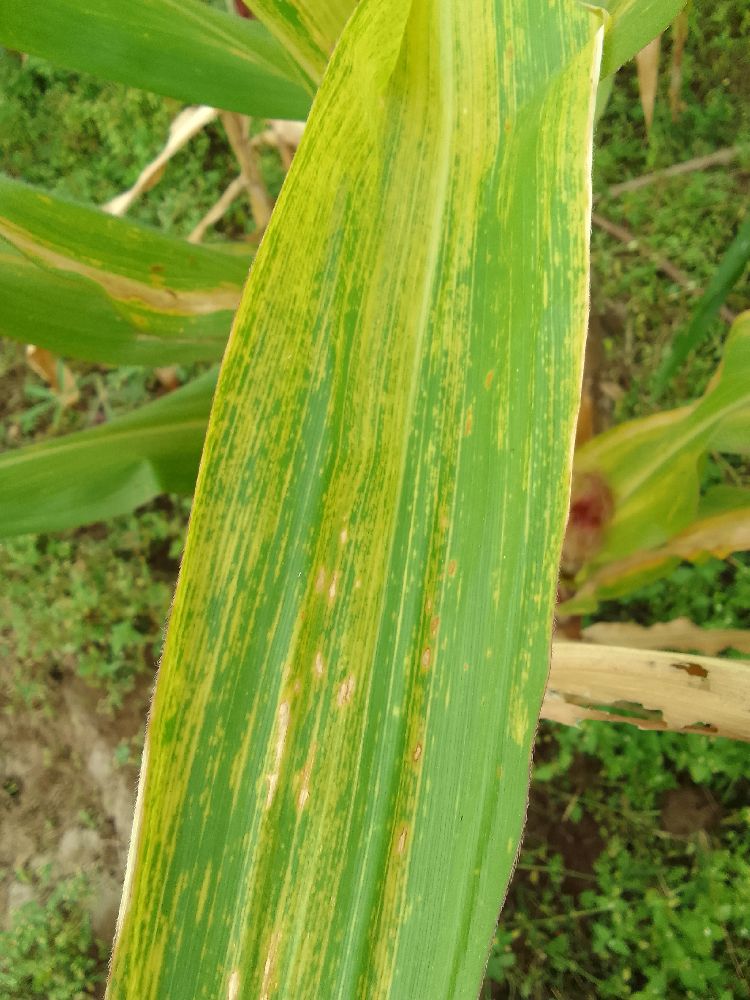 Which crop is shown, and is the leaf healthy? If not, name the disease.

maize, maize lethal necrosis
